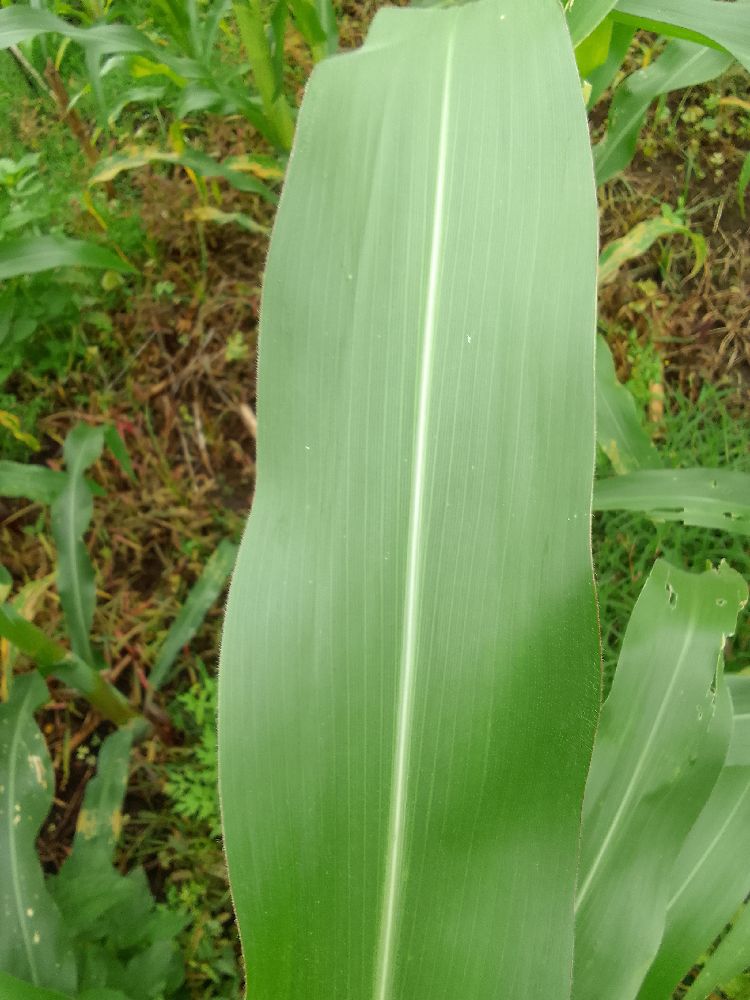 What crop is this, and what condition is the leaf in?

maize, healthy
